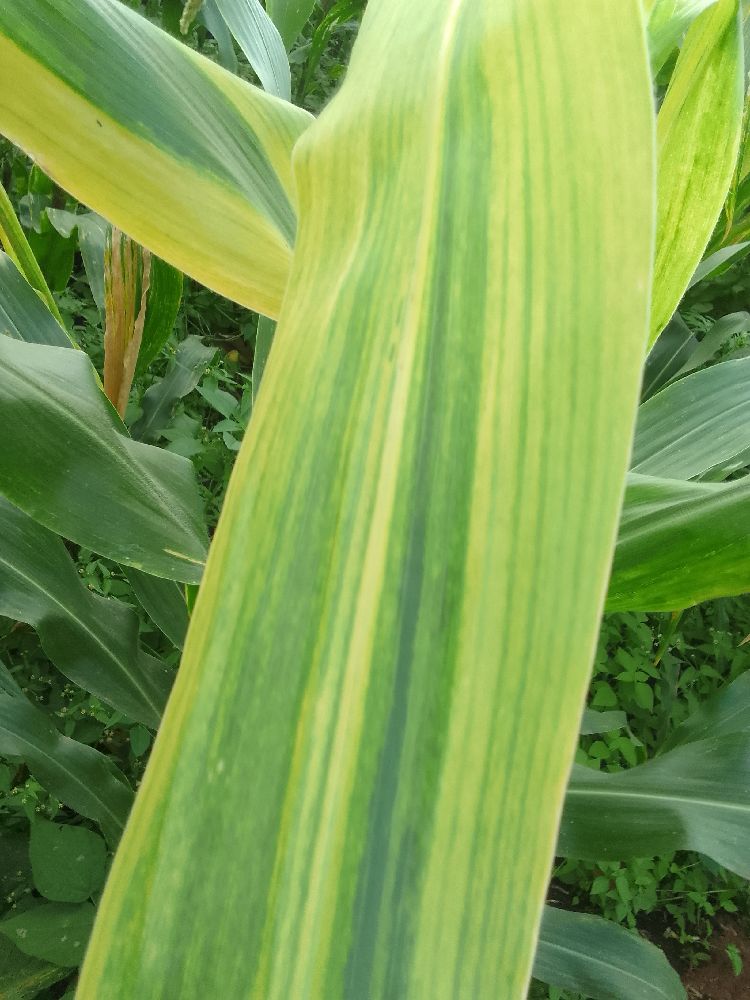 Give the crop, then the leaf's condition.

maize, maize lethal necrosis
